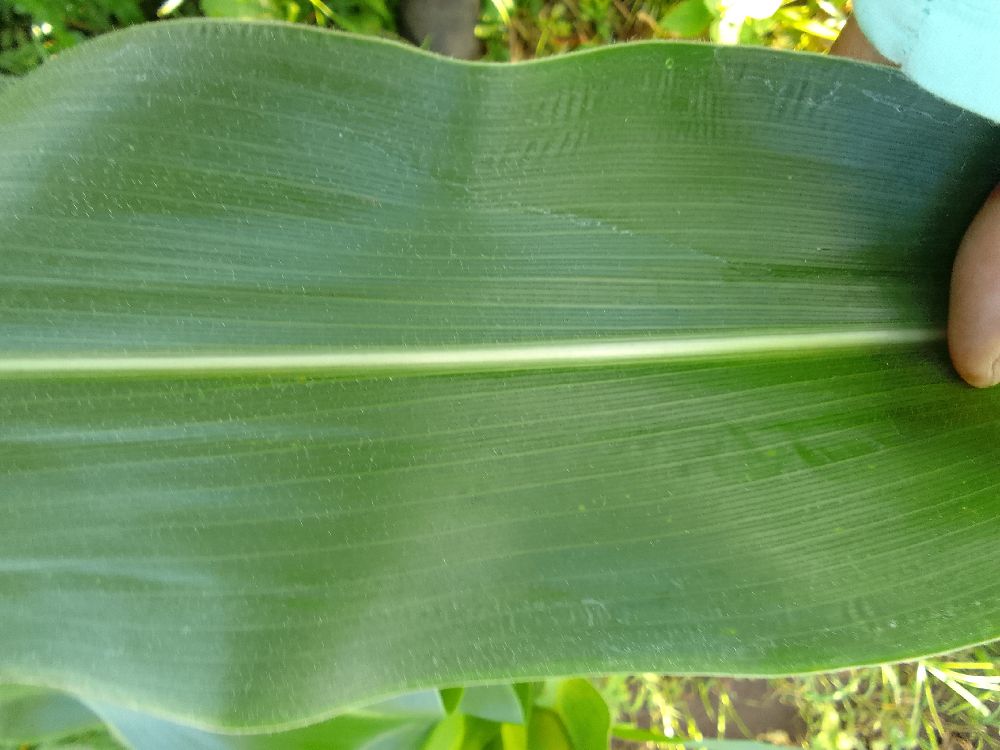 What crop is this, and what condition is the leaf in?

maize, healthy
